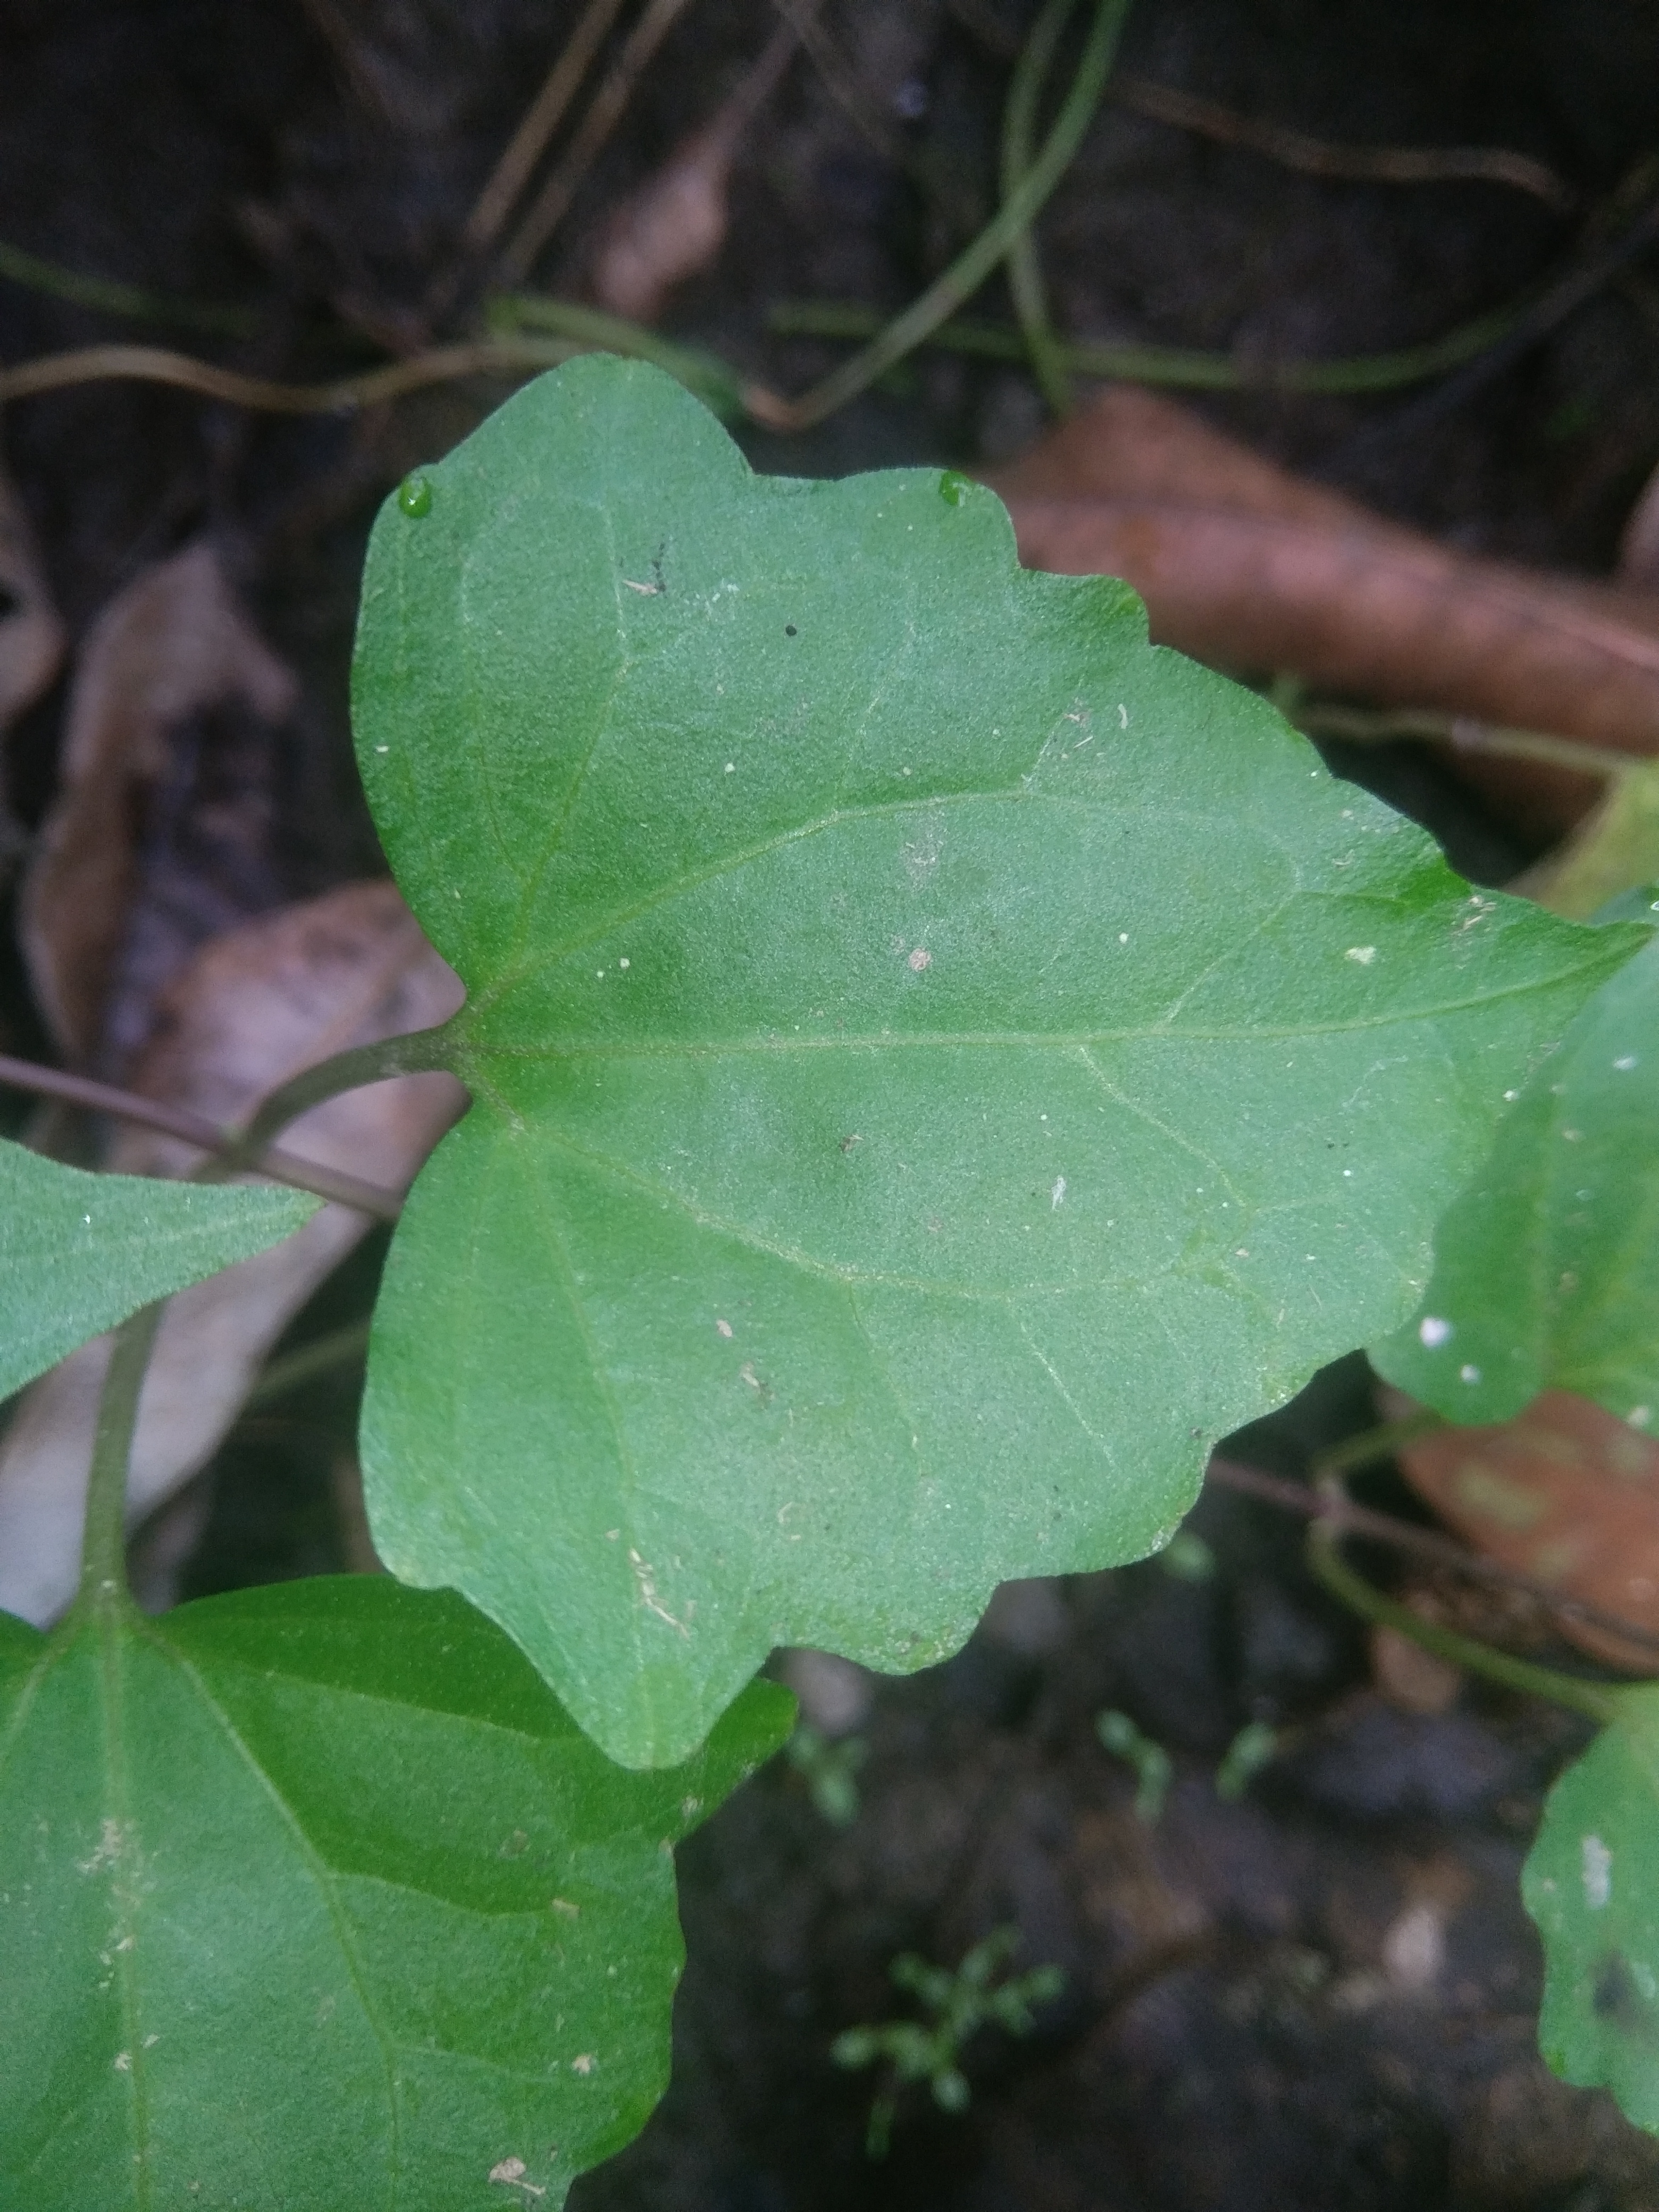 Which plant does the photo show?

bitter vine
